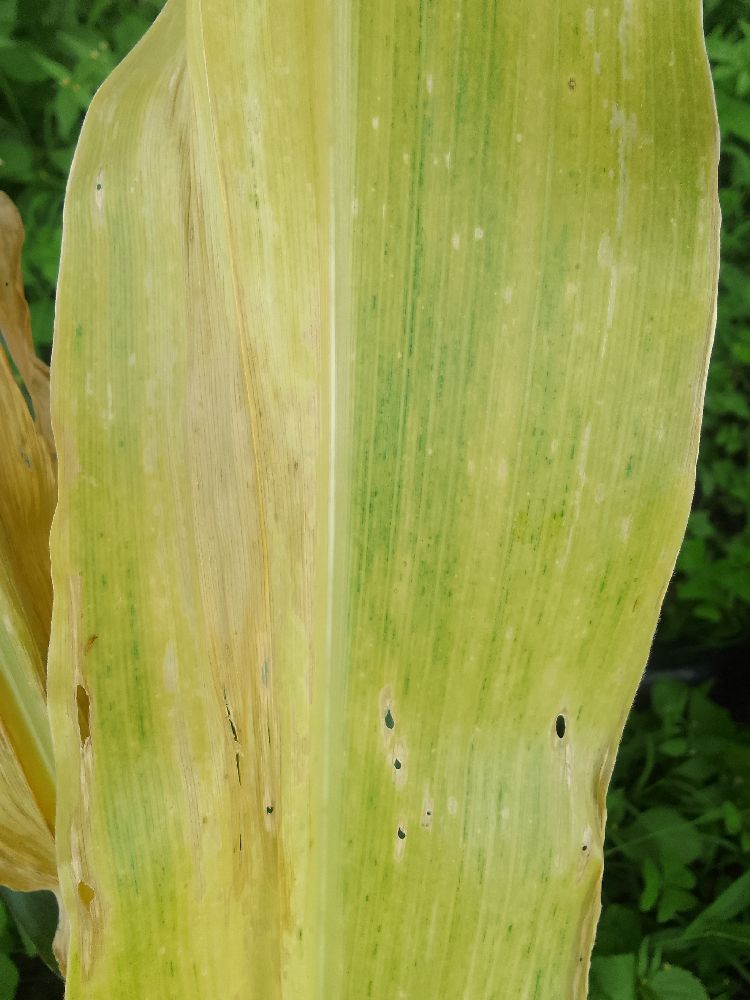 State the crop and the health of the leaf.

maize, maize lethal necrosis
